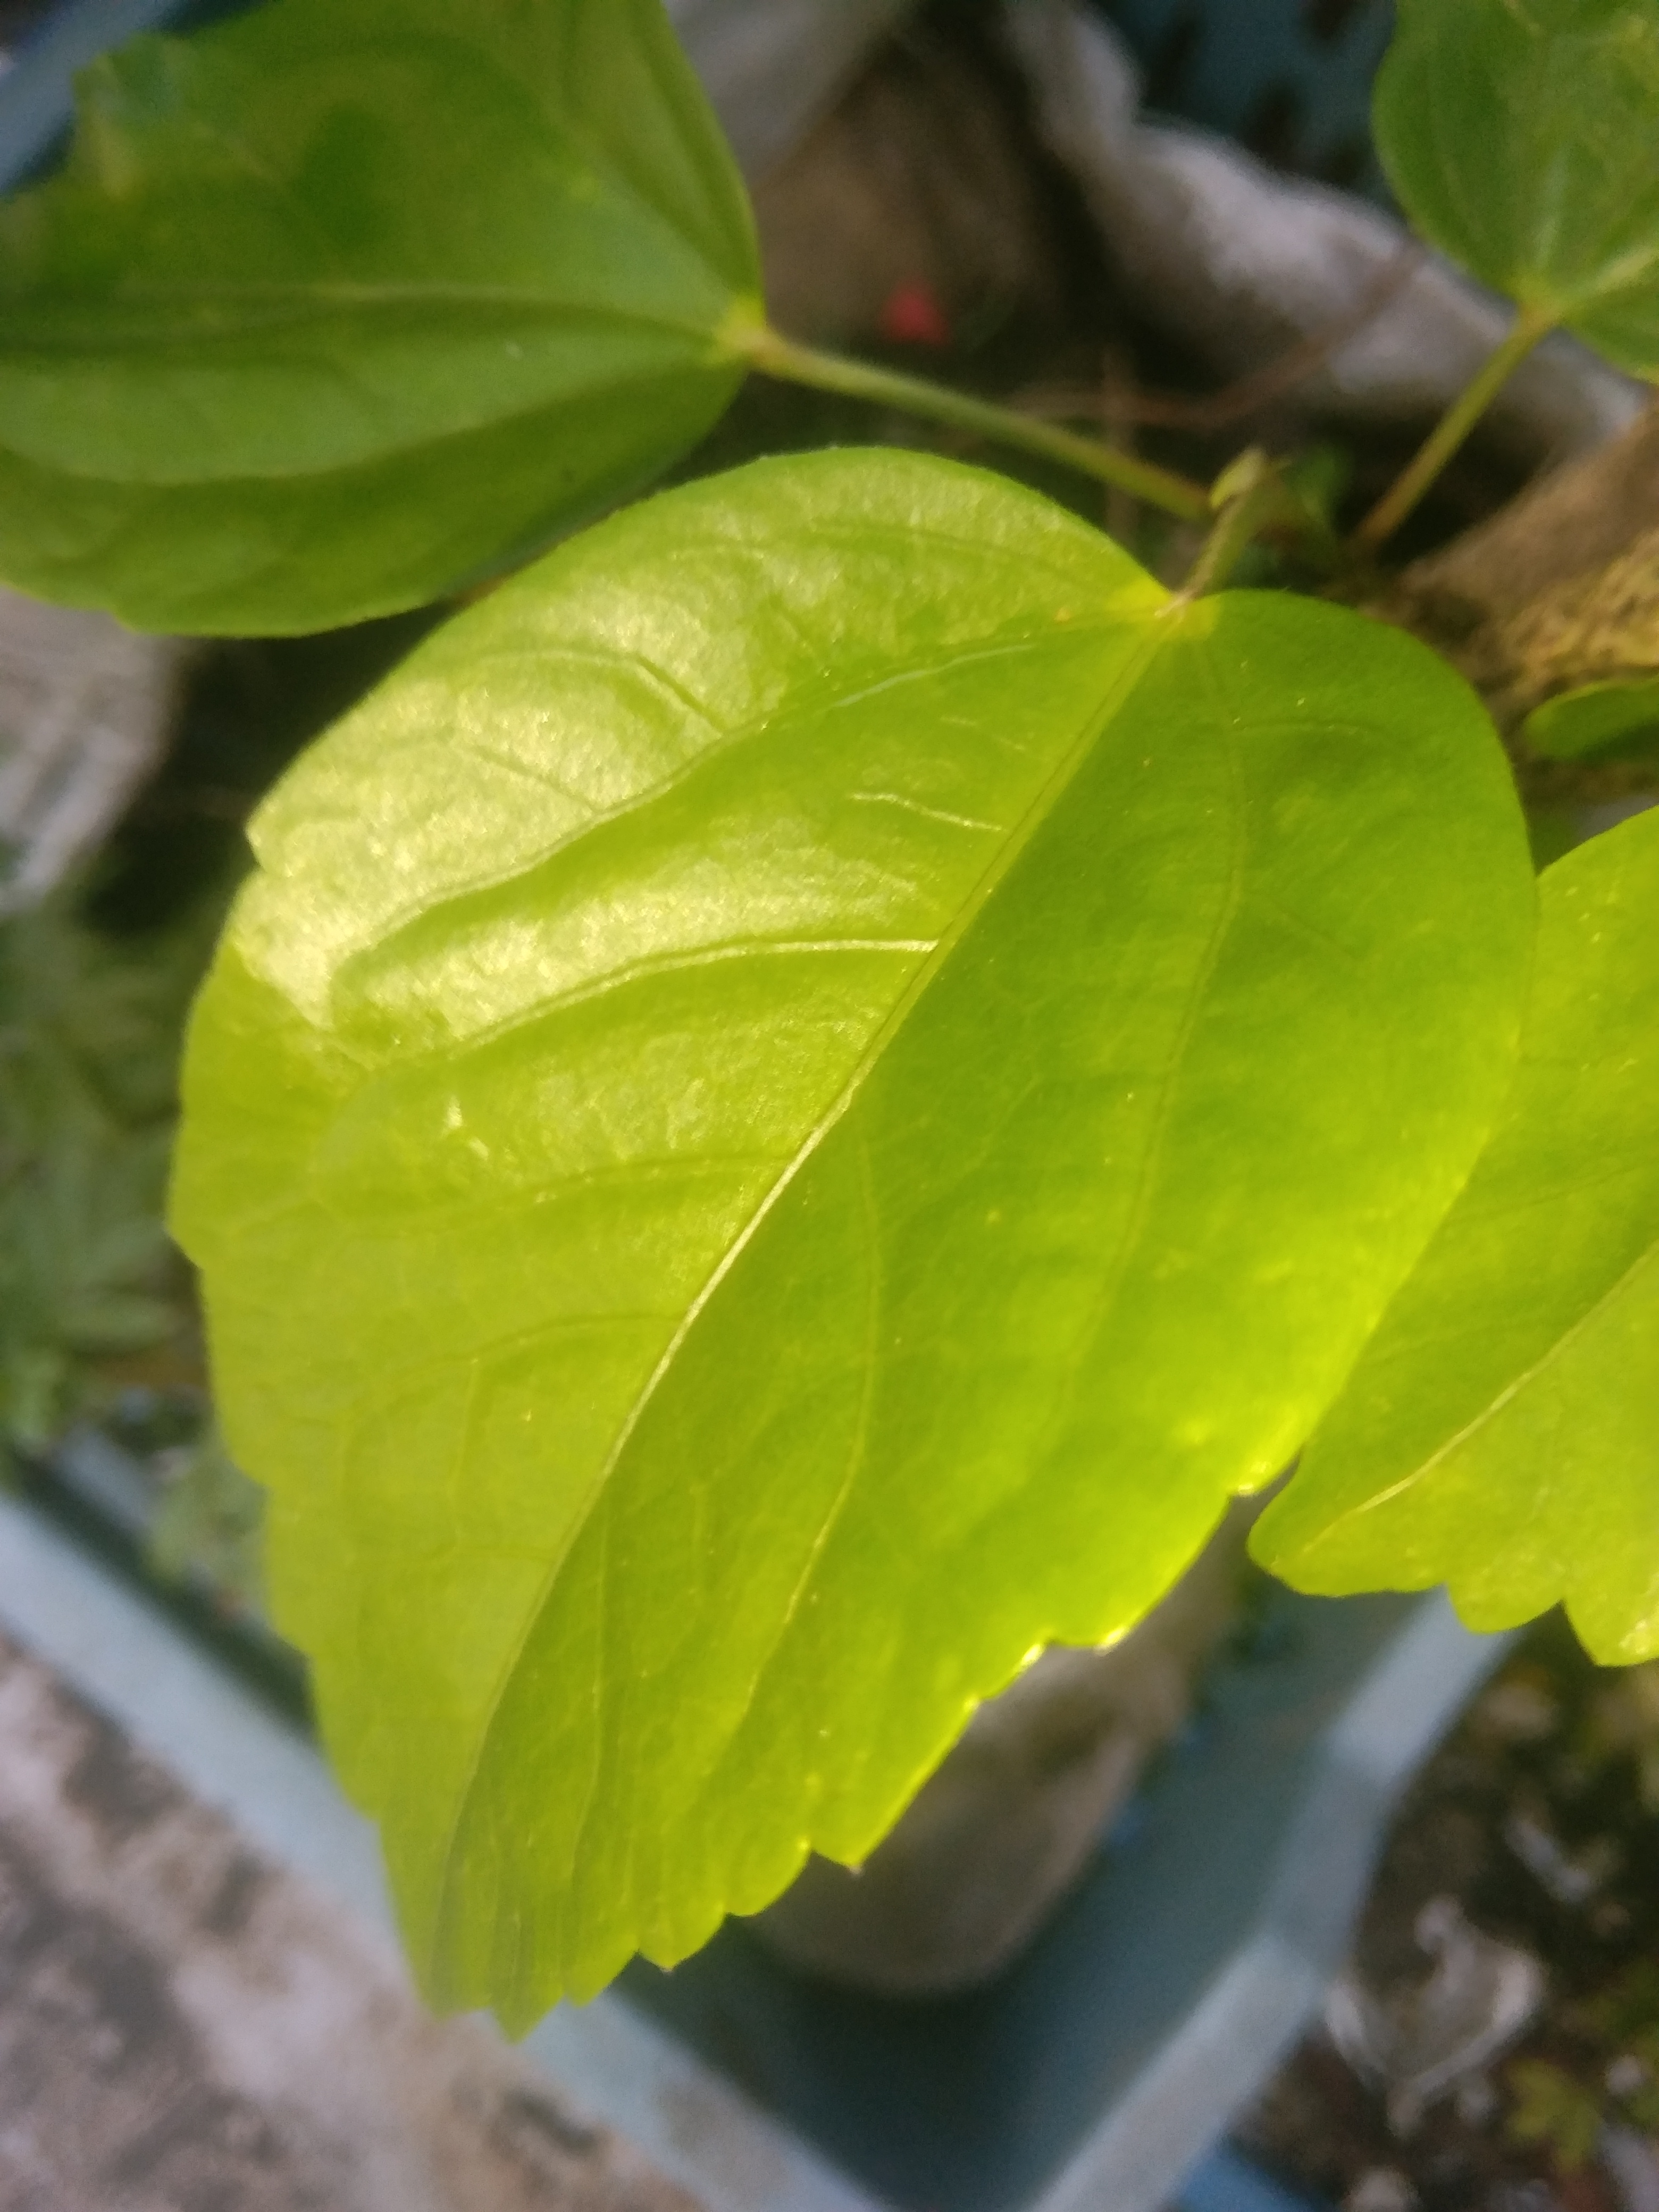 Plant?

hibiscus
